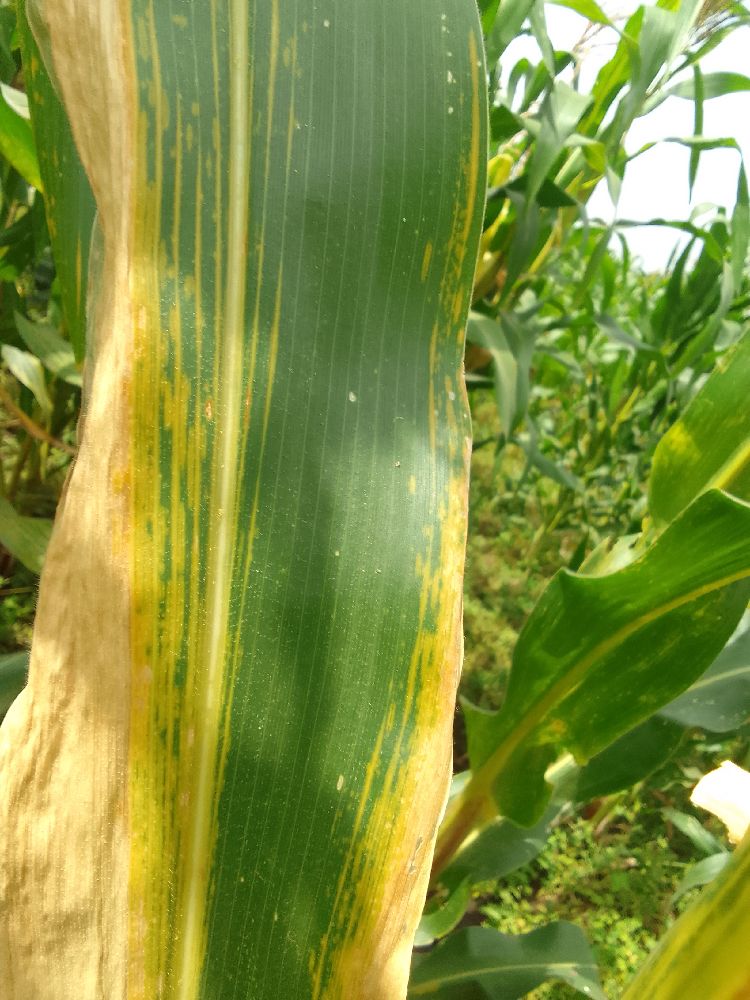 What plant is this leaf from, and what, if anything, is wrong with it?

maize, maize lethal necrosis
